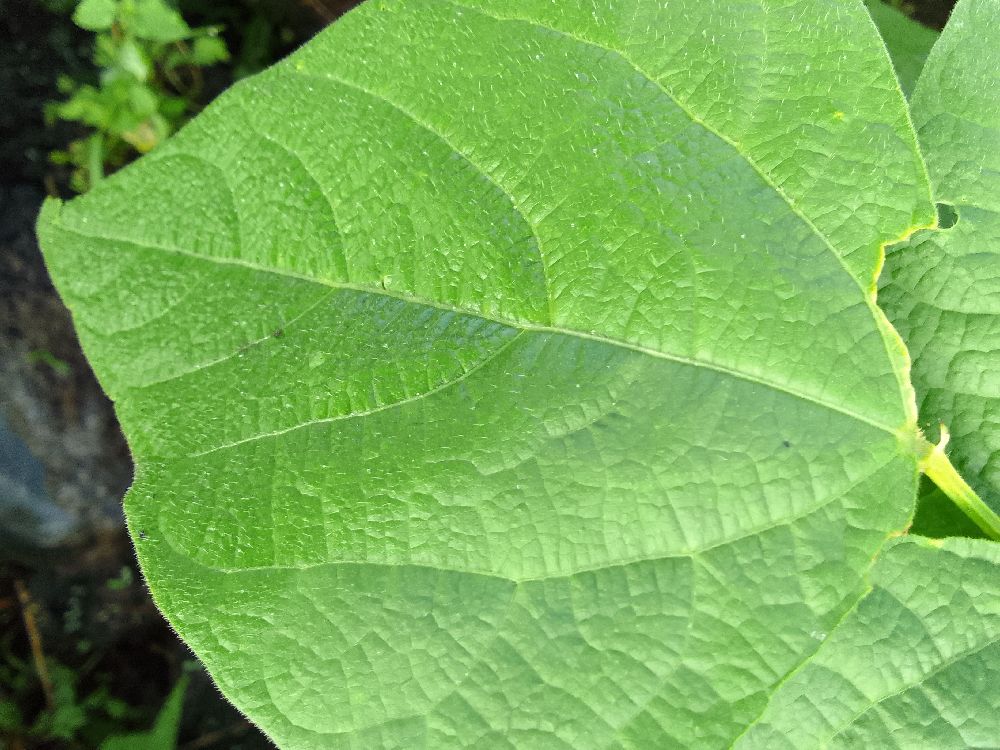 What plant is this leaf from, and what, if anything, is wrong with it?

common bean, healthy
